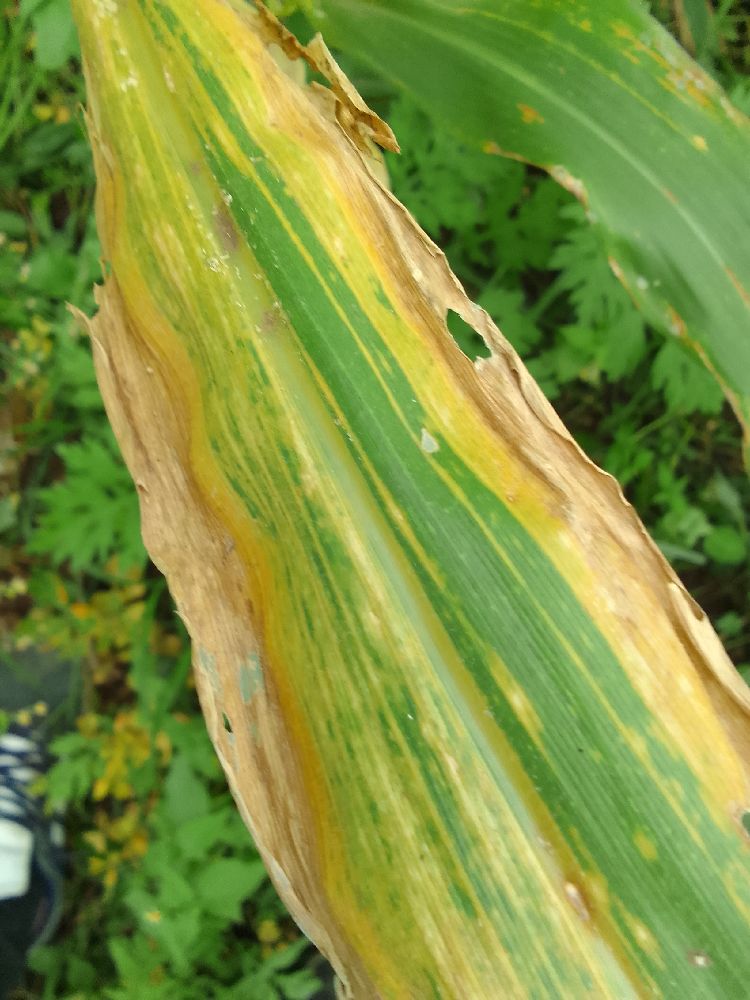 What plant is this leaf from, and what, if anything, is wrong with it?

maize, maize lethal necrosis
